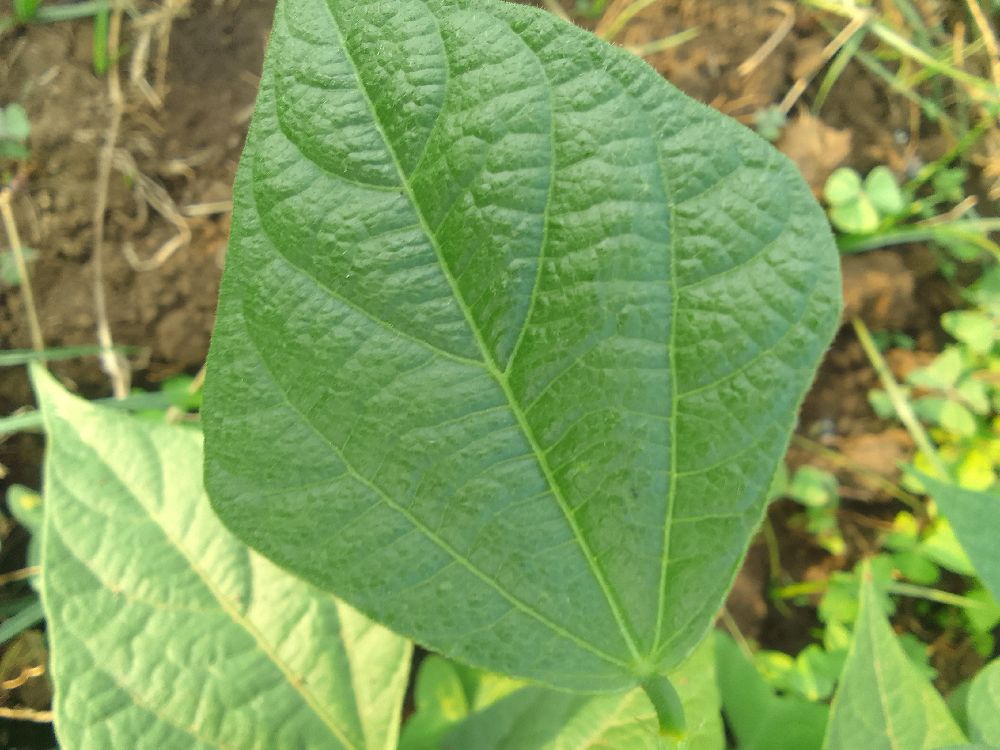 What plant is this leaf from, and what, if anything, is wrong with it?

common bean, healthy
